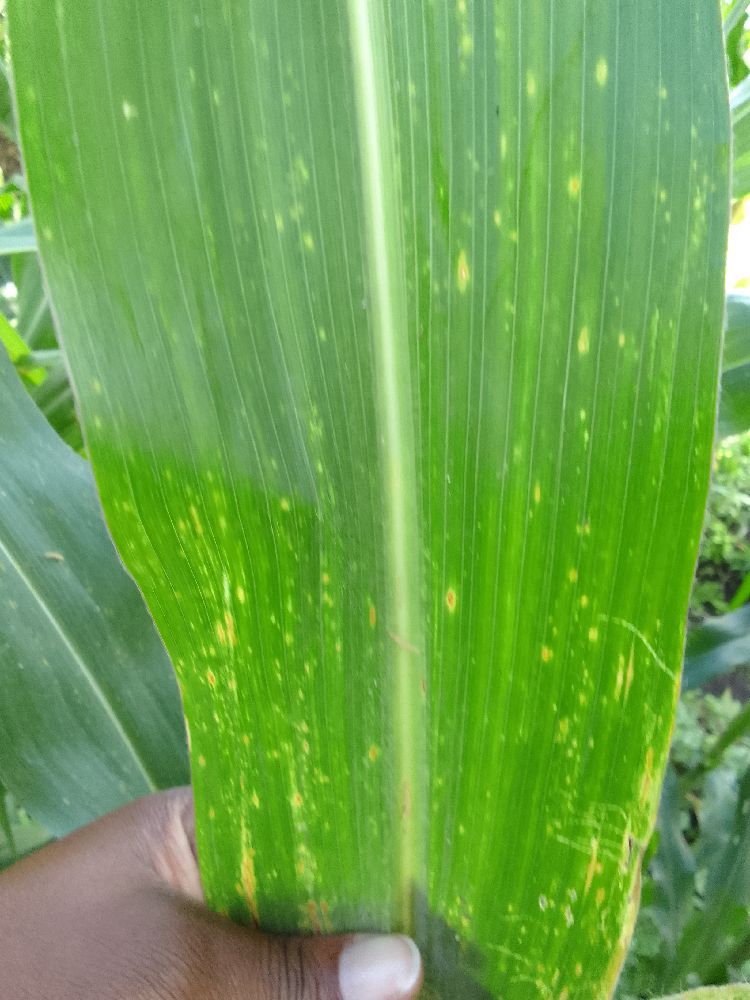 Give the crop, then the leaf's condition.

maize, maize lethal necrosis
